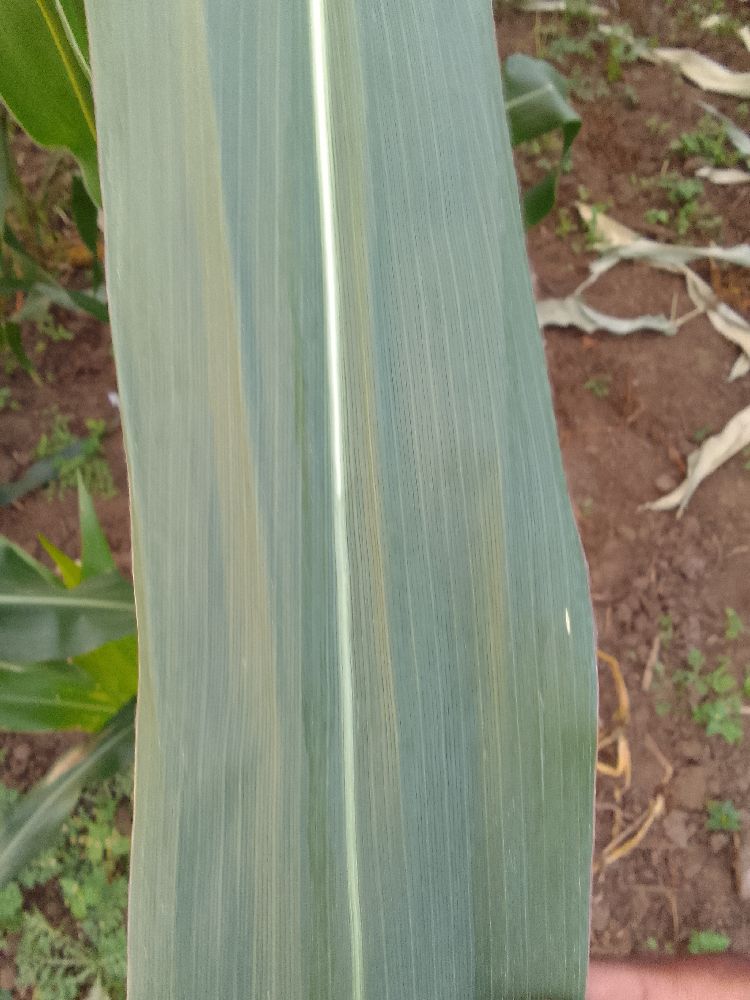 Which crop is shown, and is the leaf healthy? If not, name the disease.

maize, healthy
